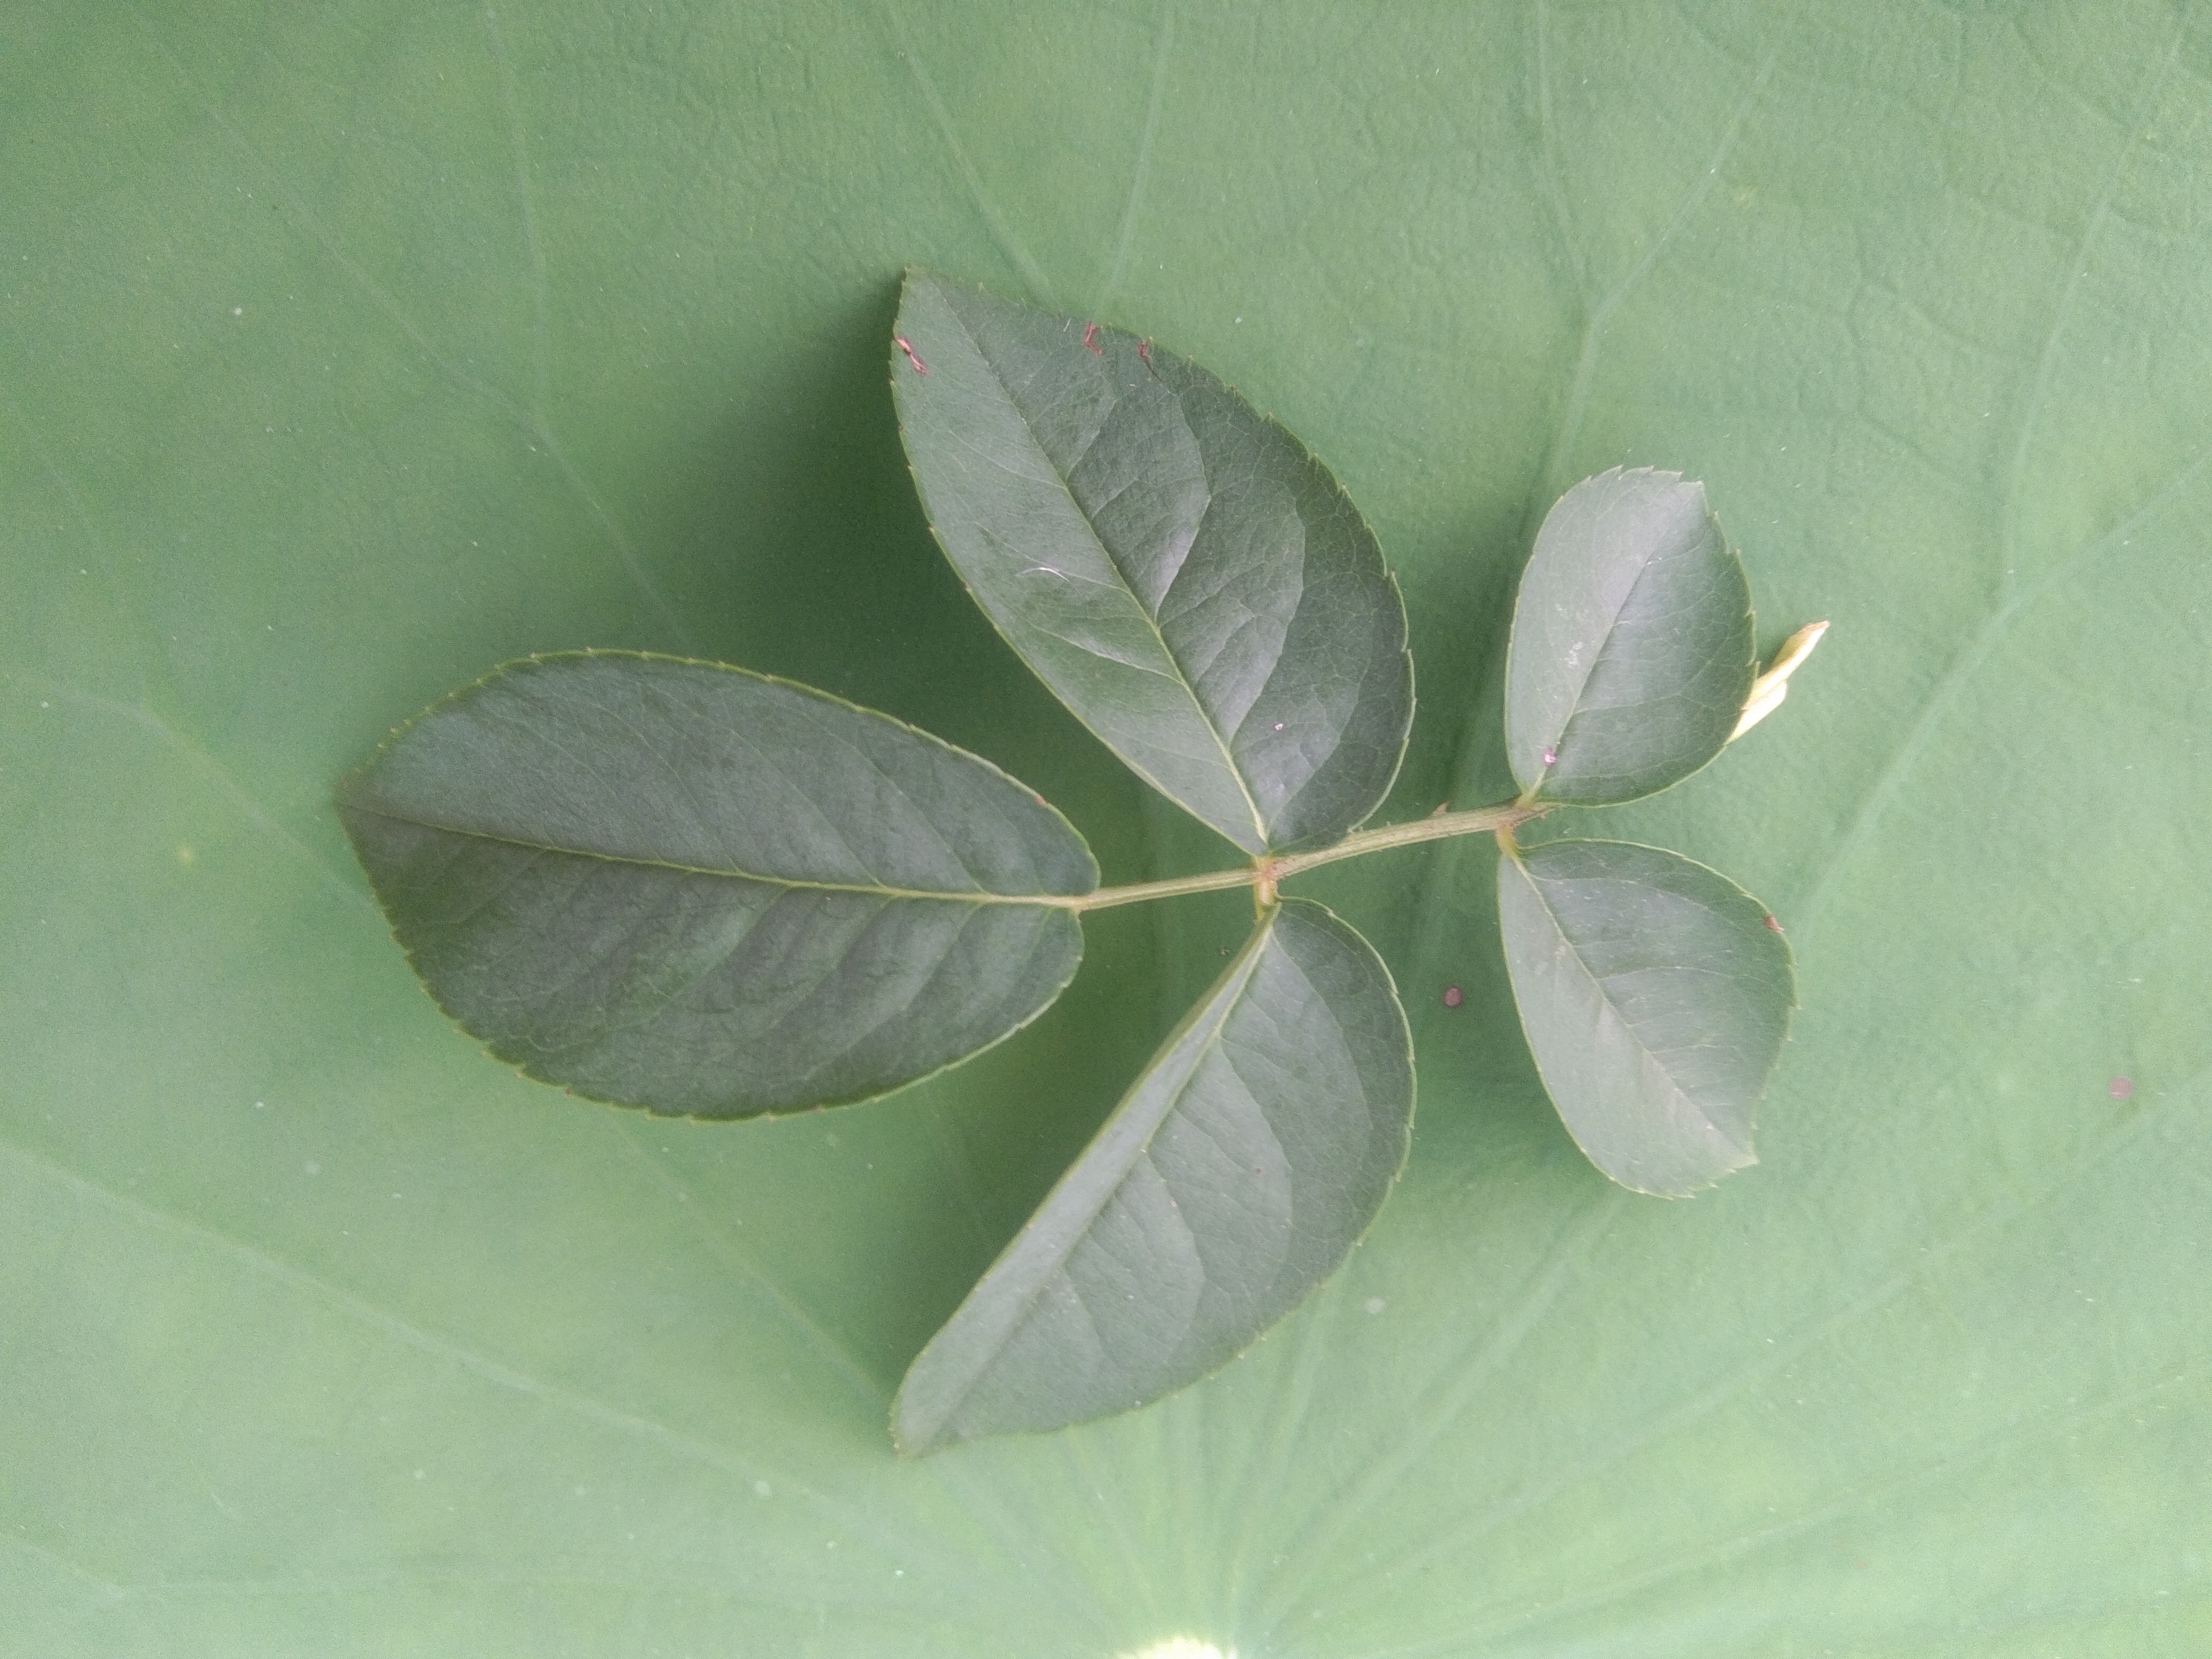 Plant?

rose
